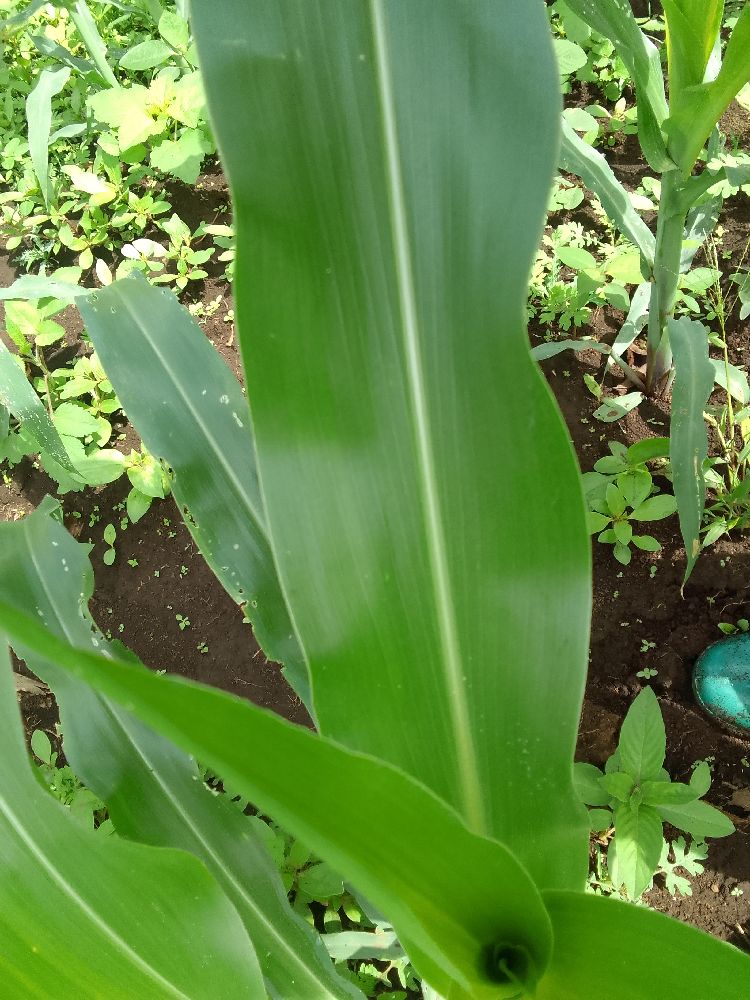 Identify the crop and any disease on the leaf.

maize, healthy
